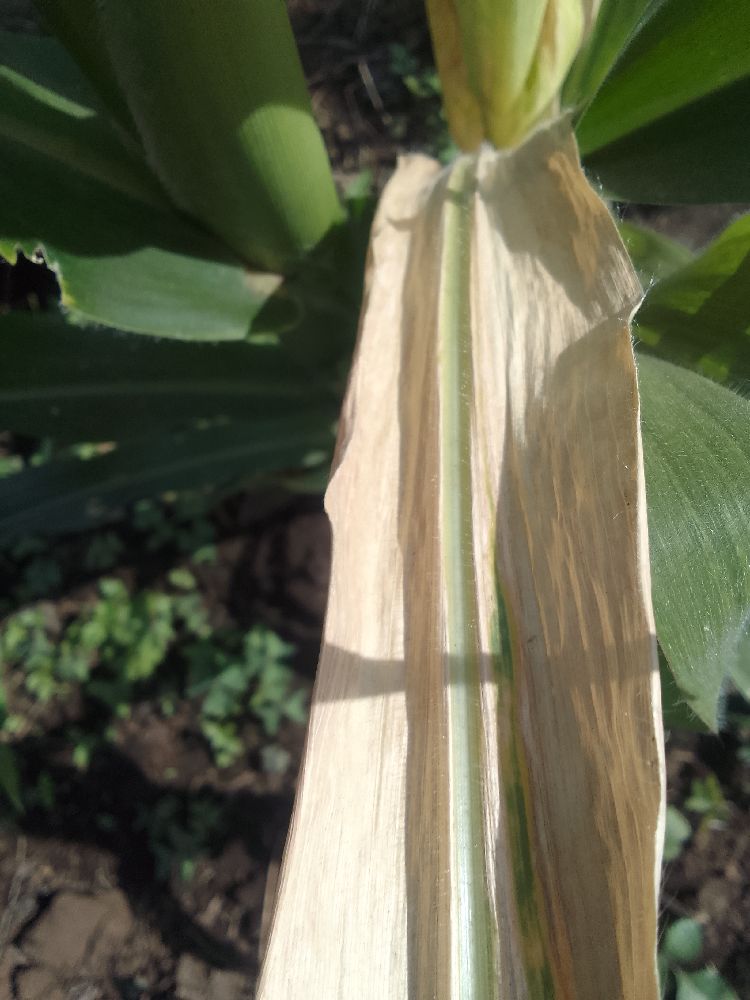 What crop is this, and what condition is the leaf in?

maize, maize lethal necrosis
